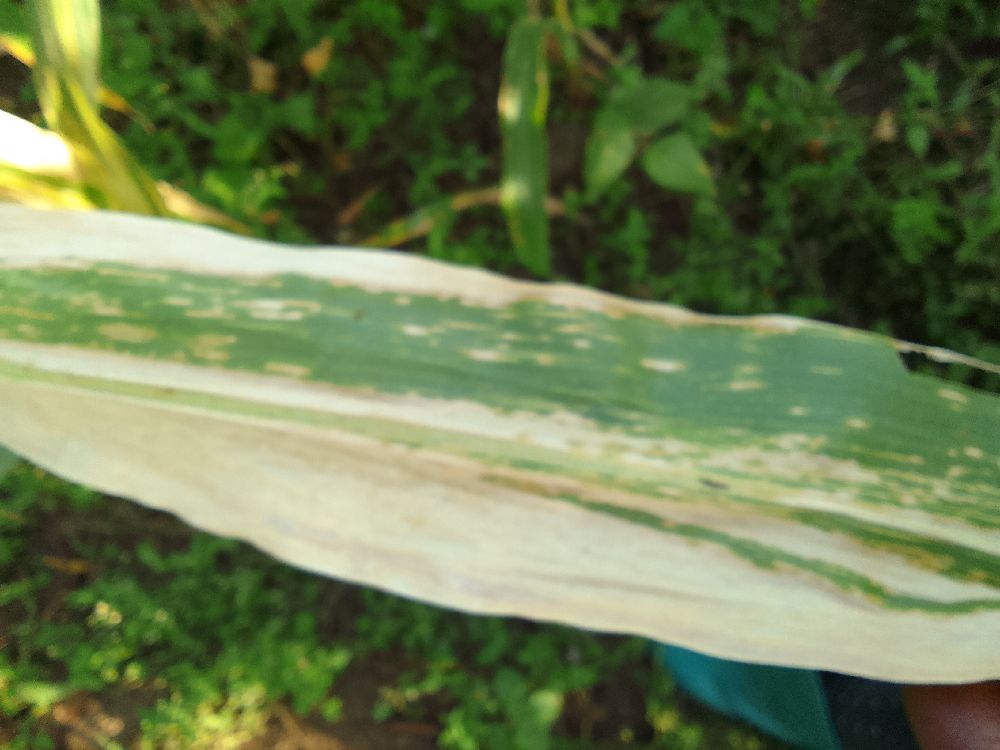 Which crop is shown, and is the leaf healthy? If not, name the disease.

maize, maize lethal necrosis
